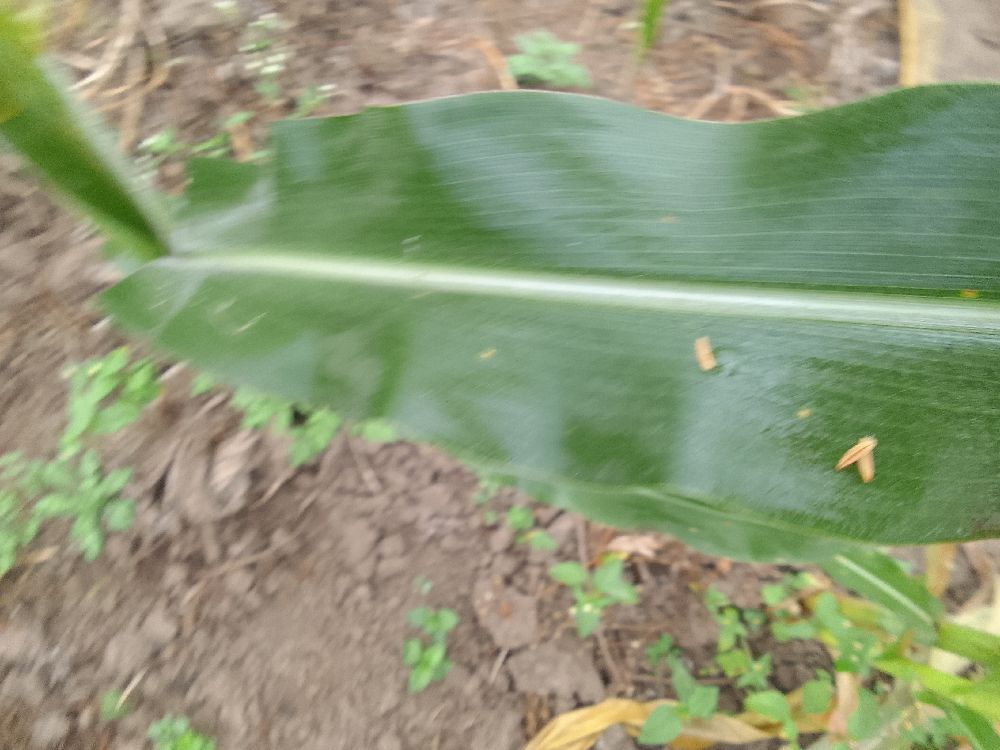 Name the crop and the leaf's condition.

maize, healthy
